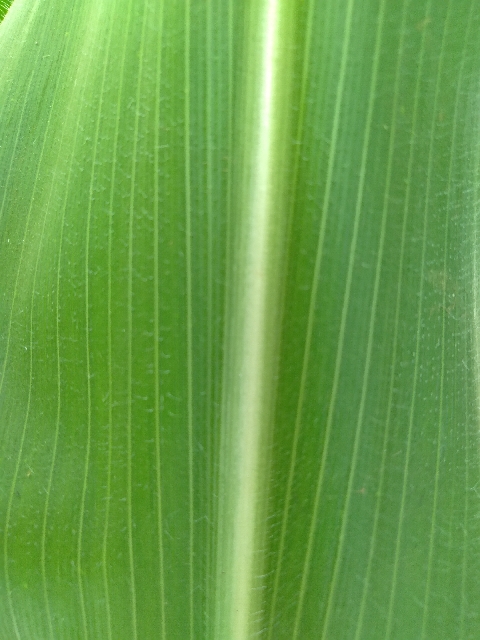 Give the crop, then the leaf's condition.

maize, healthy
